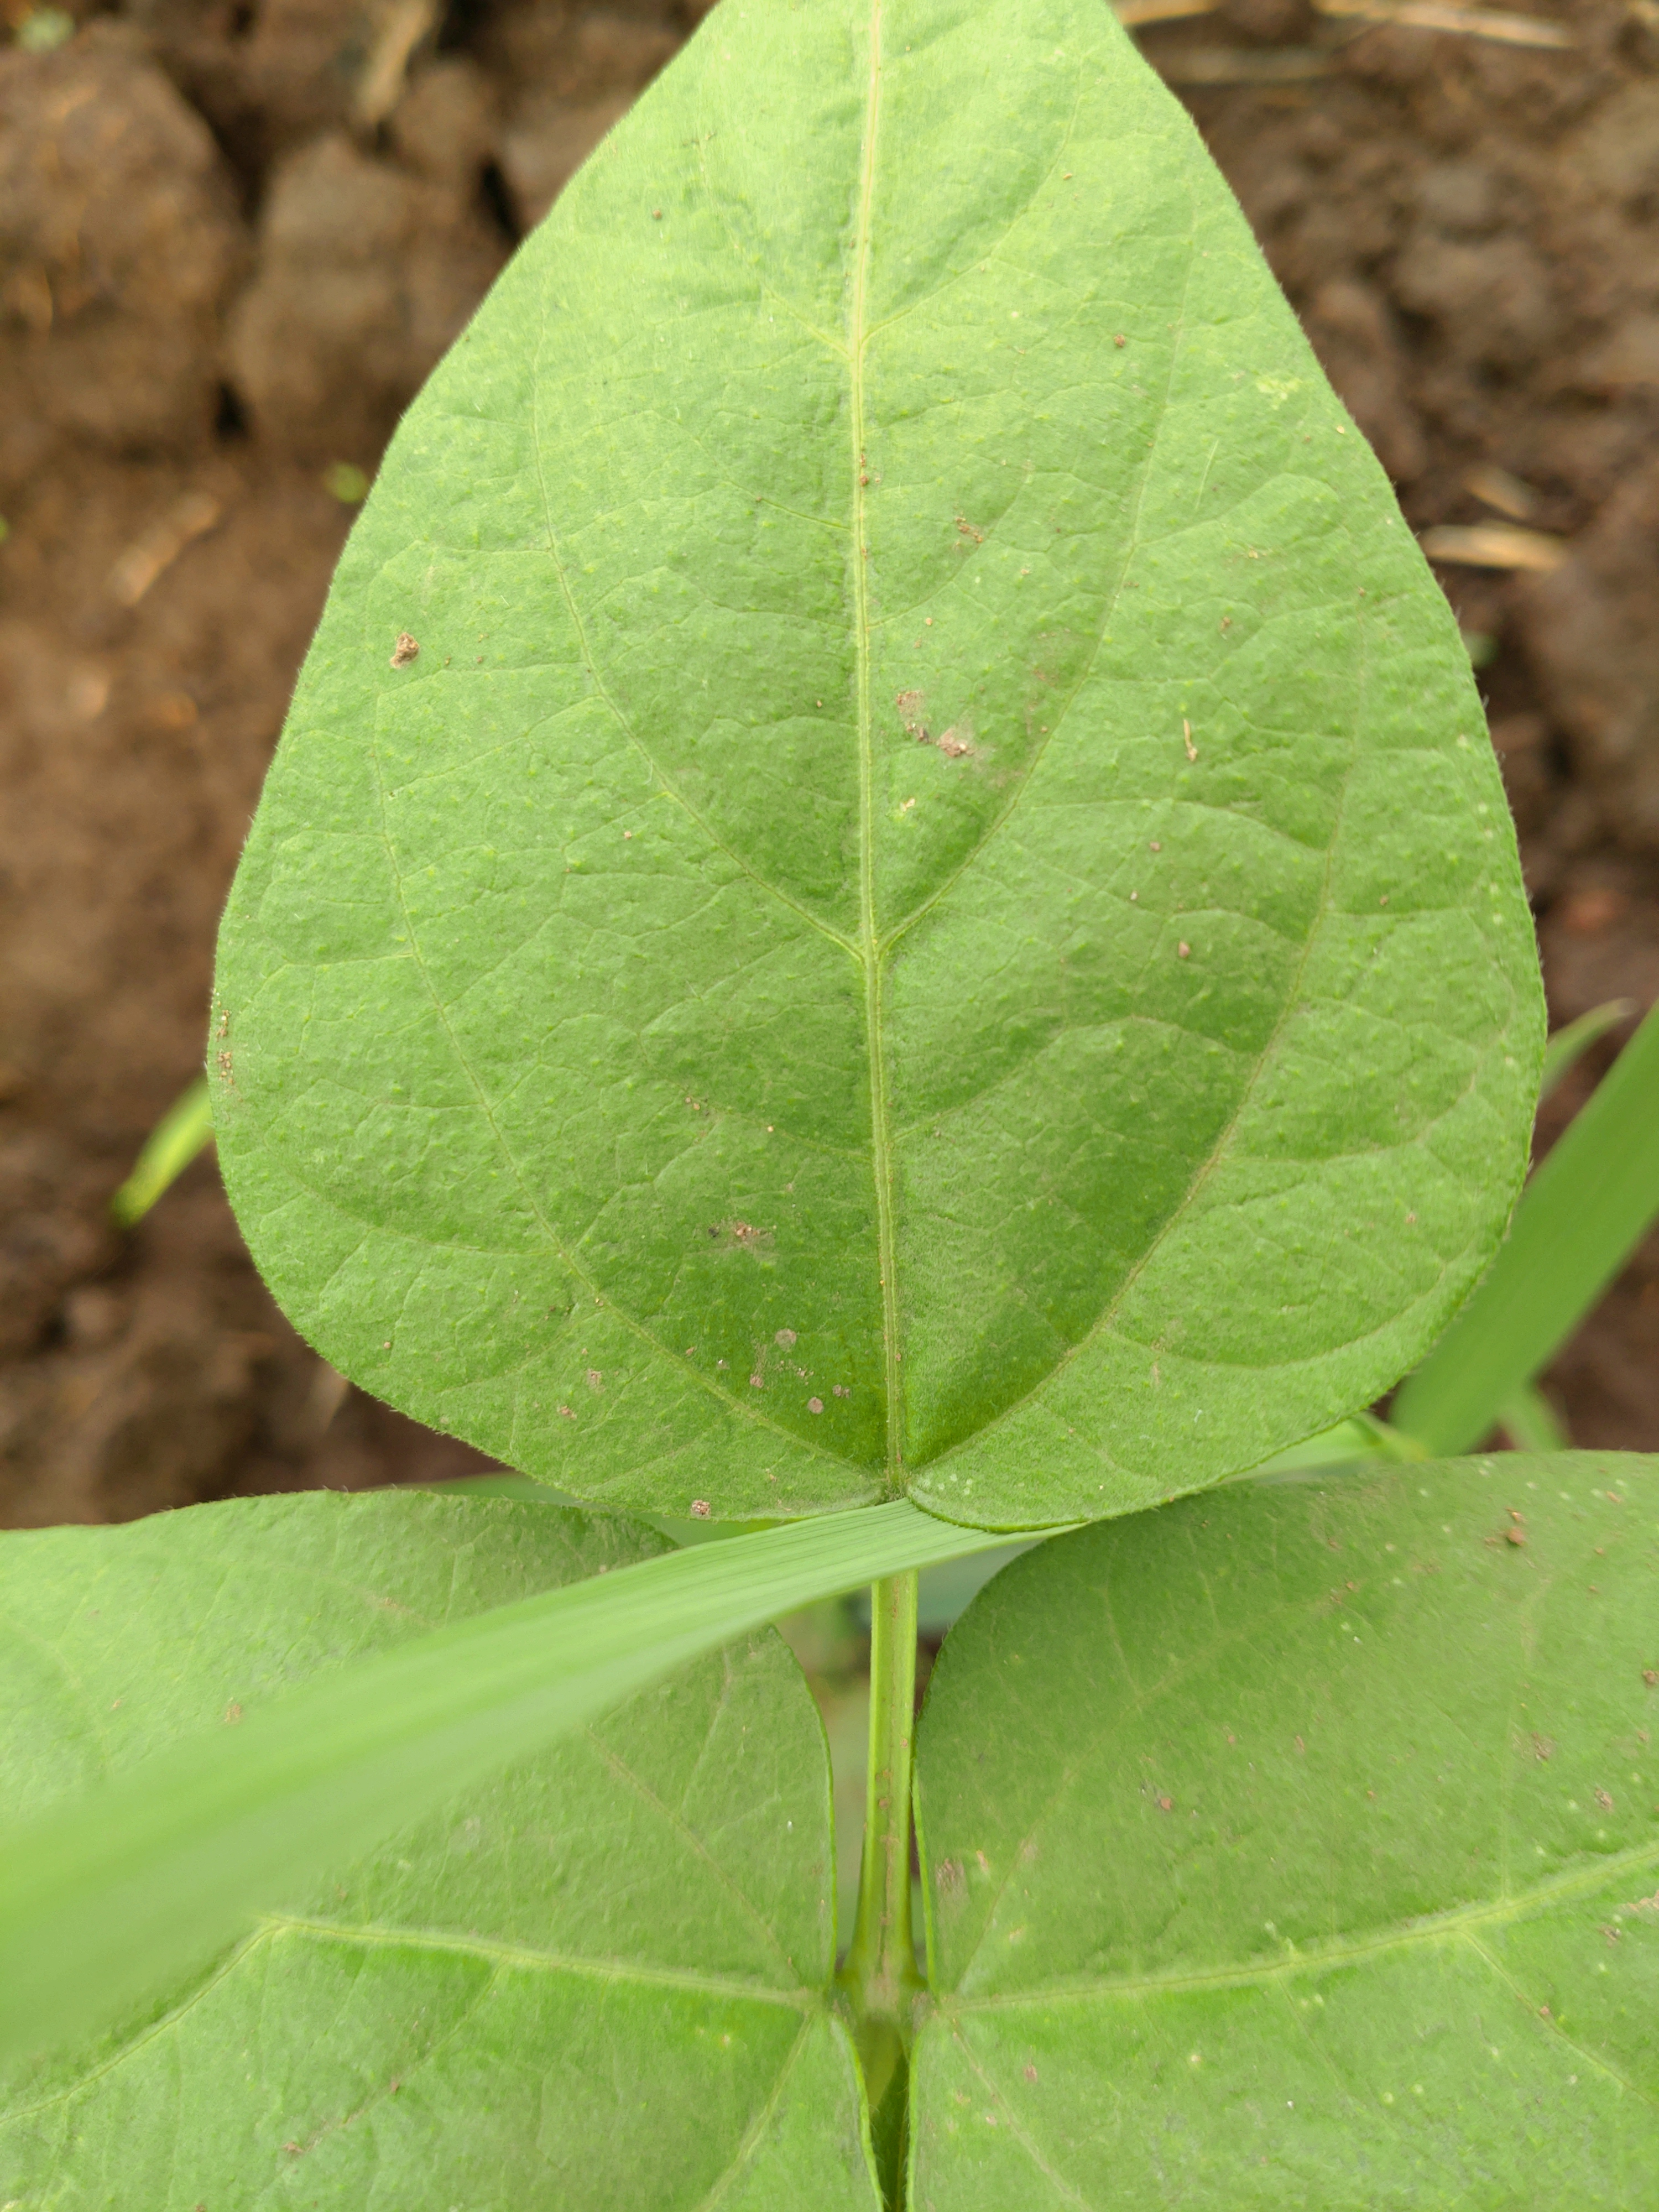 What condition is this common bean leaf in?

healthy
